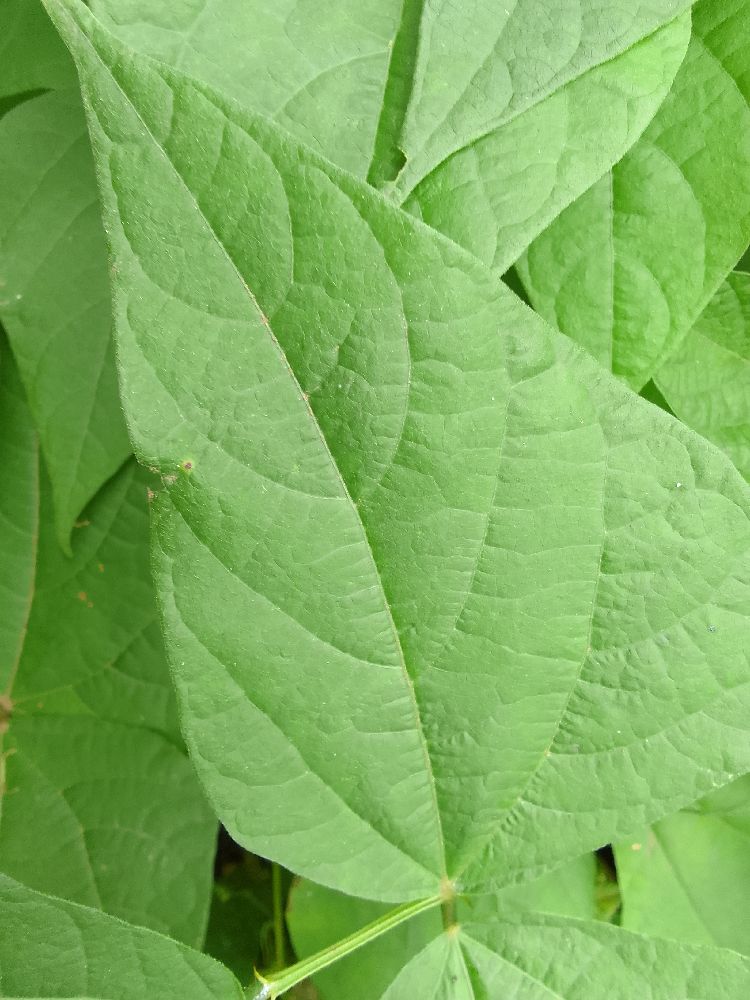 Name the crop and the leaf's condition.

common bean, healthy
